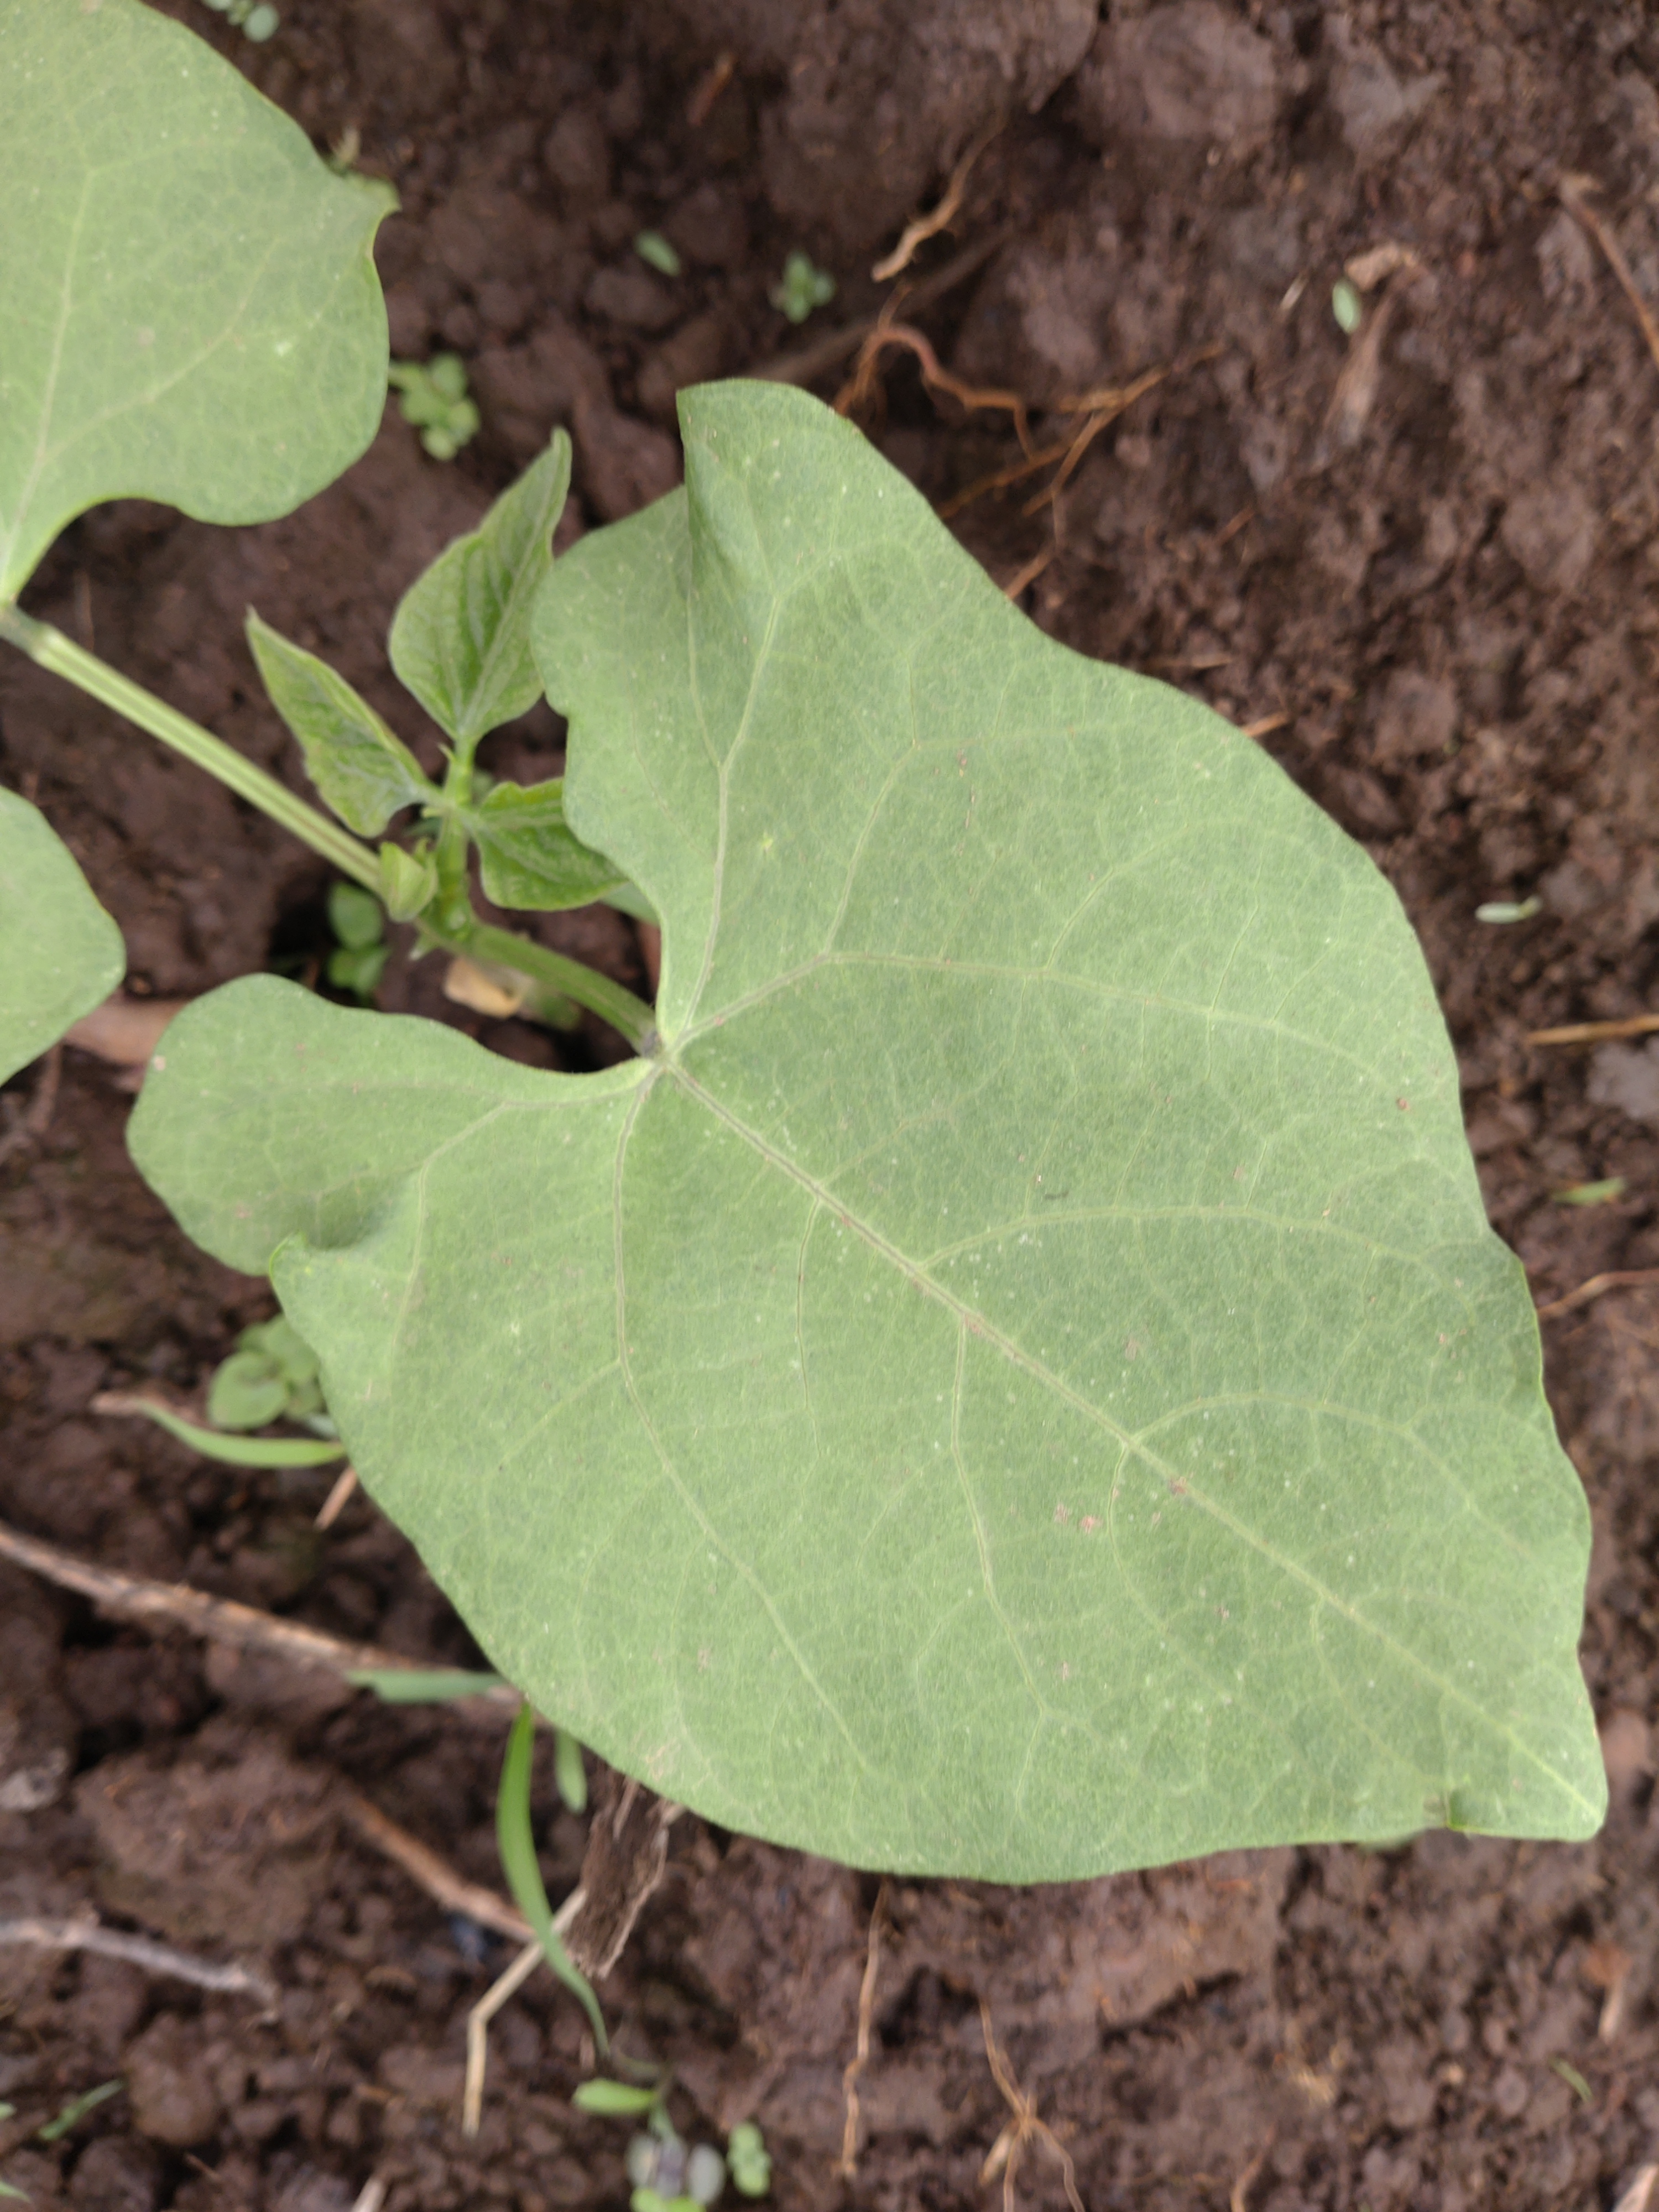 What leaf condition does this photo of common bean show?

healthy
